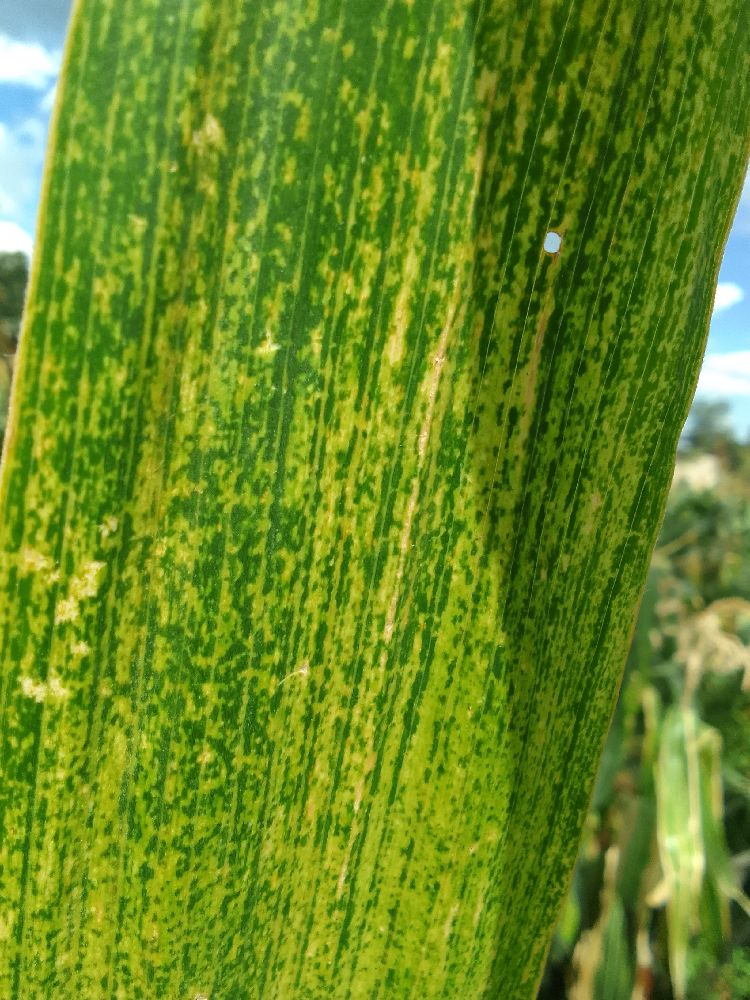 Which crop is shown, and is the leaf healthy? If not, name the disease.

maize, maize lethal necrosis
